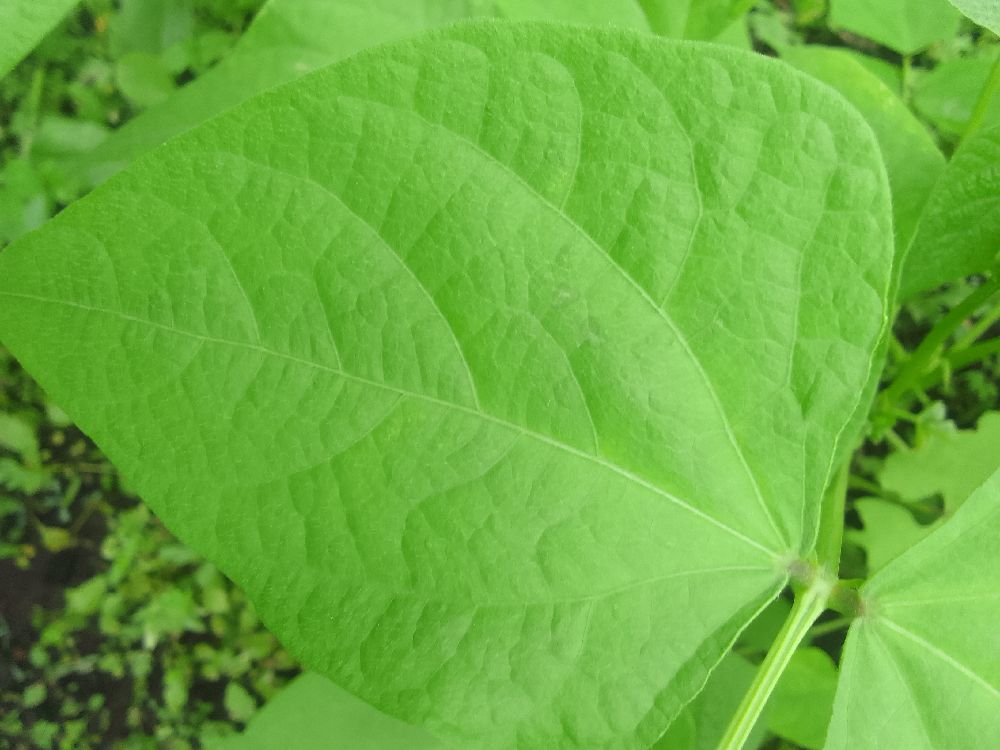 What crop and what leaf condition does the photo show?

common bean, healthy
